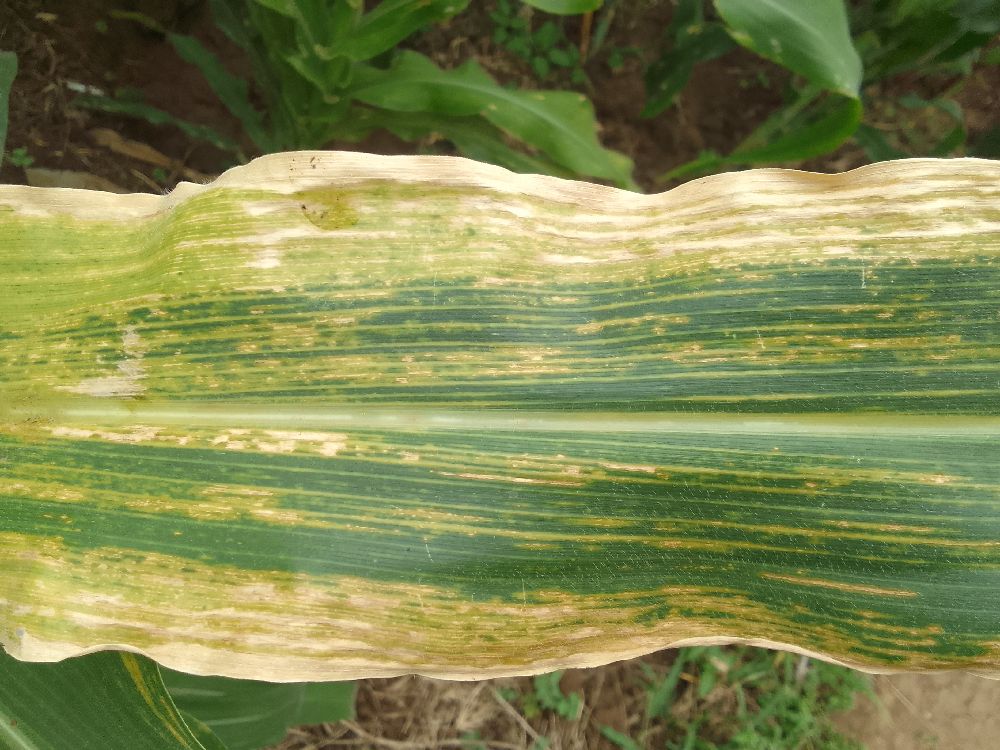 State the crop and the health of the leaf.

maize, maize lethal necrosis
